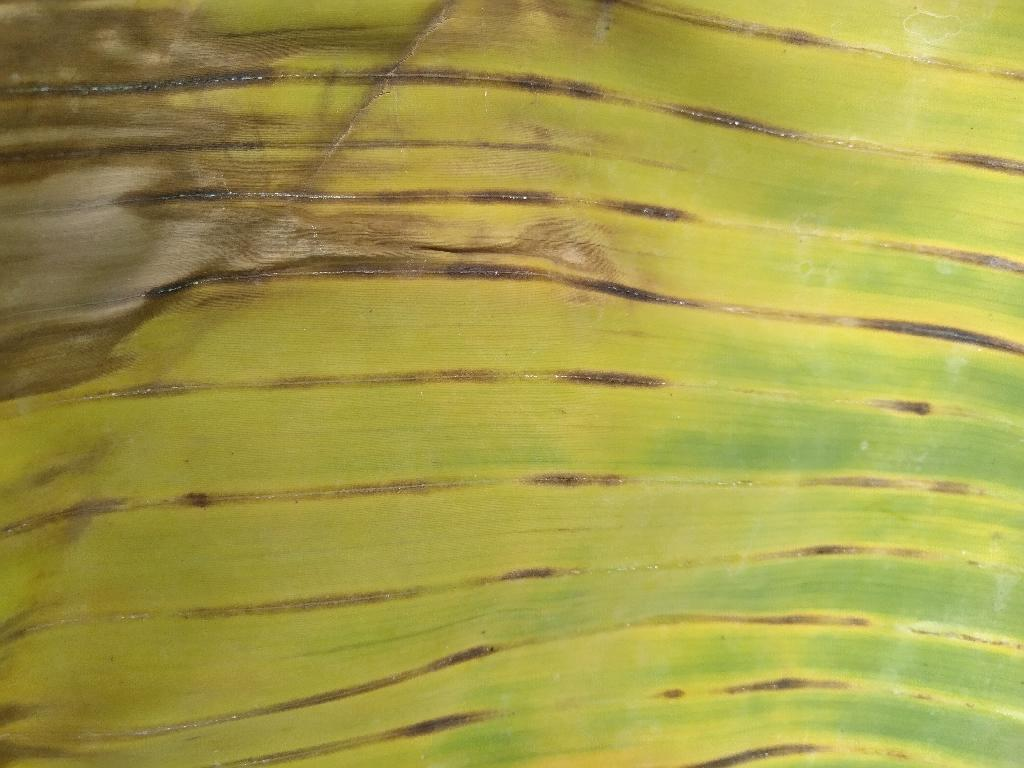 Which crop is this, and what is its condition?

banana, fusarium wilt race 1
